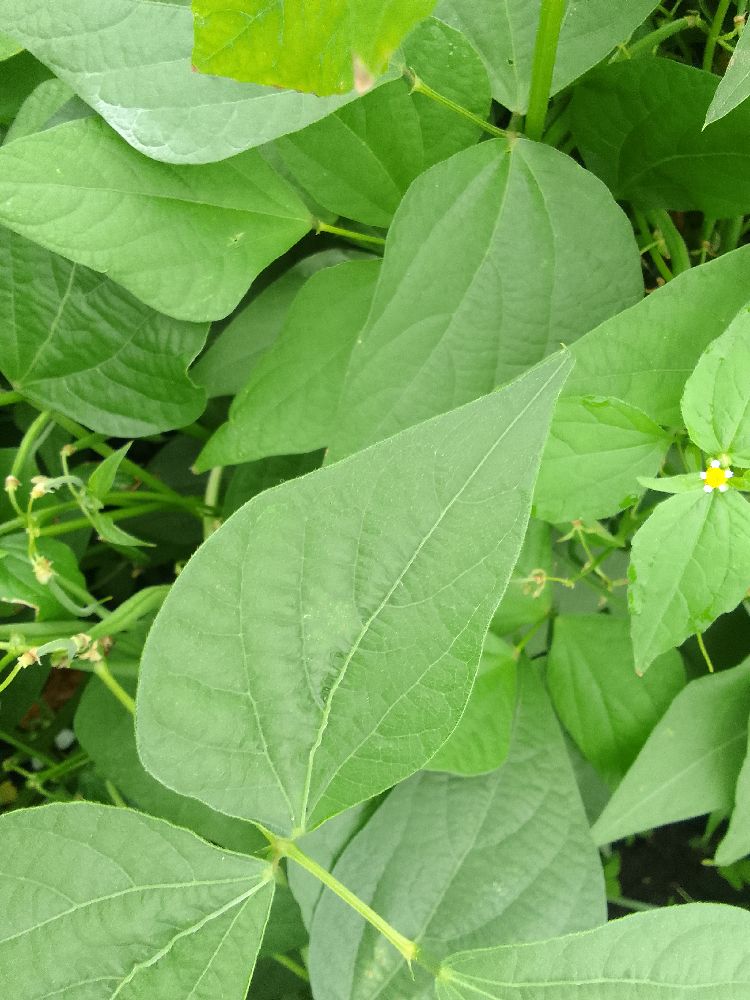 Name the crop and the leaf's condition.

common bean, healthy
